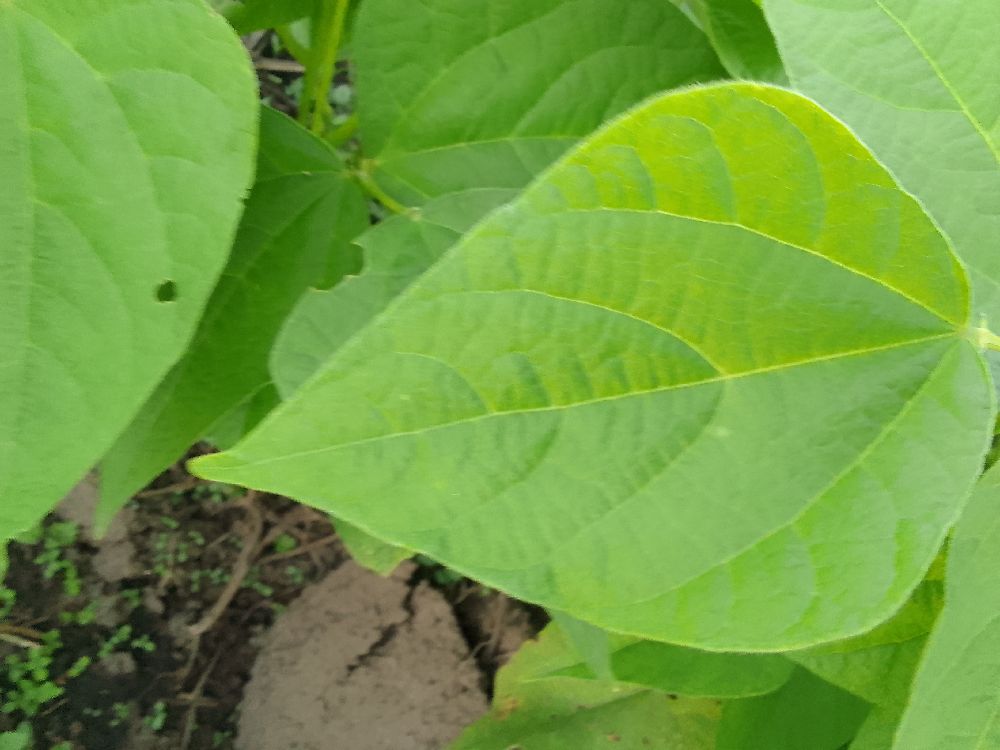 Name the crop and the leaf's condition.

common bean, healthy
